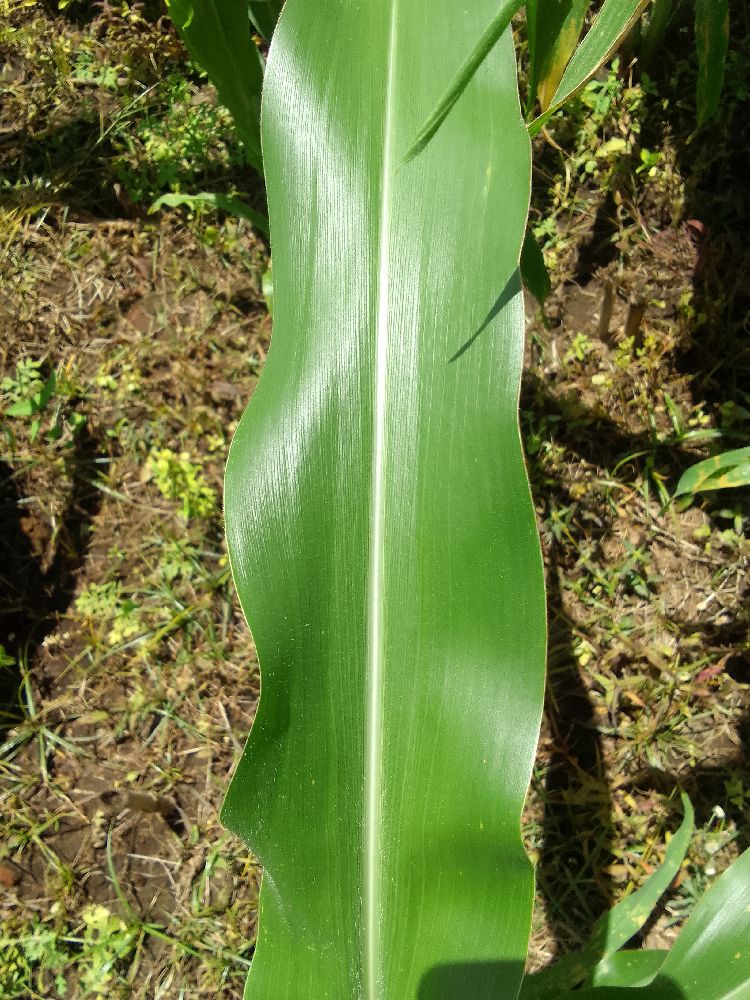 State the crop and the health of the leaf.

maize, healthy
